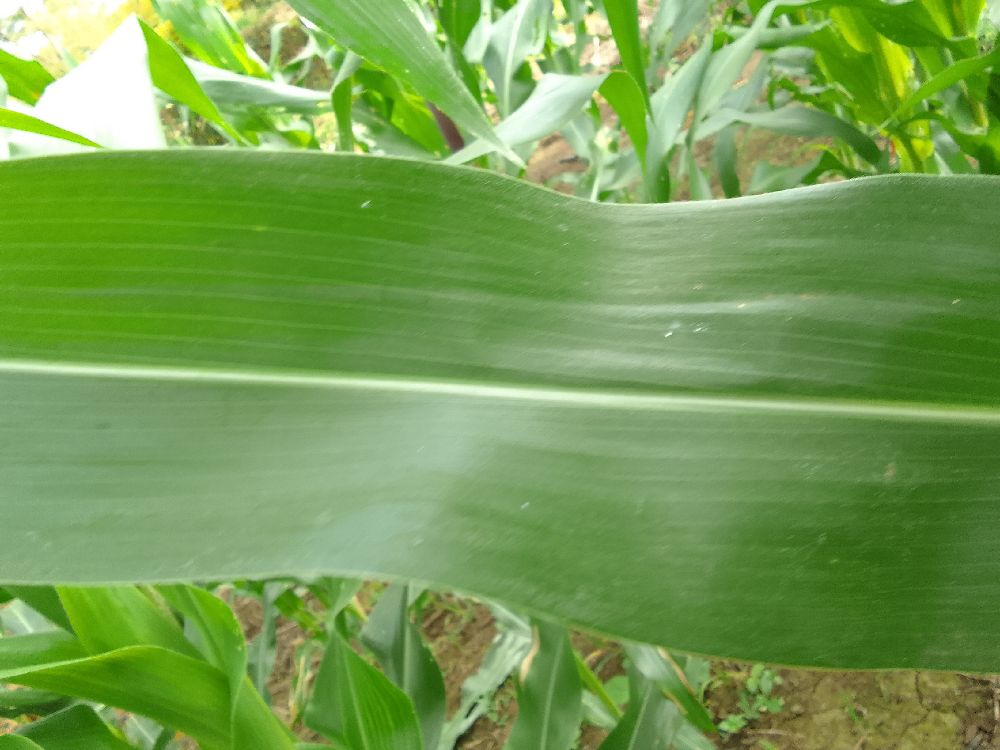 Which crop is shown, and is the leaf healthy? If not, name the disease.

maize, healthy
